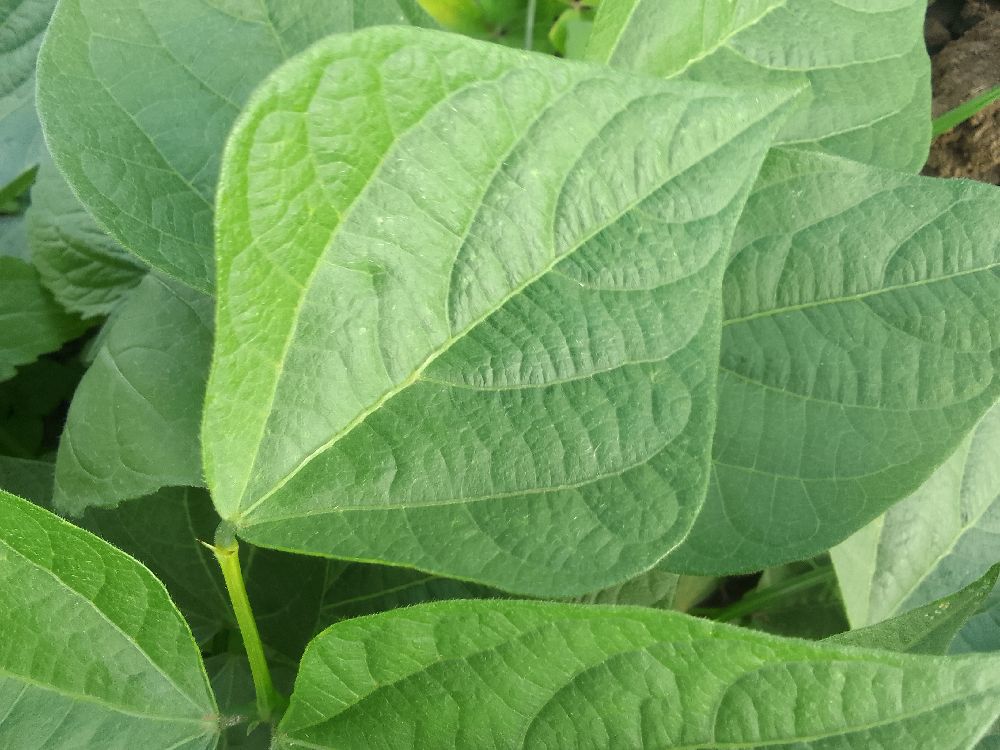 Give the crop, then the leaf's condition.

common bean, healthy
